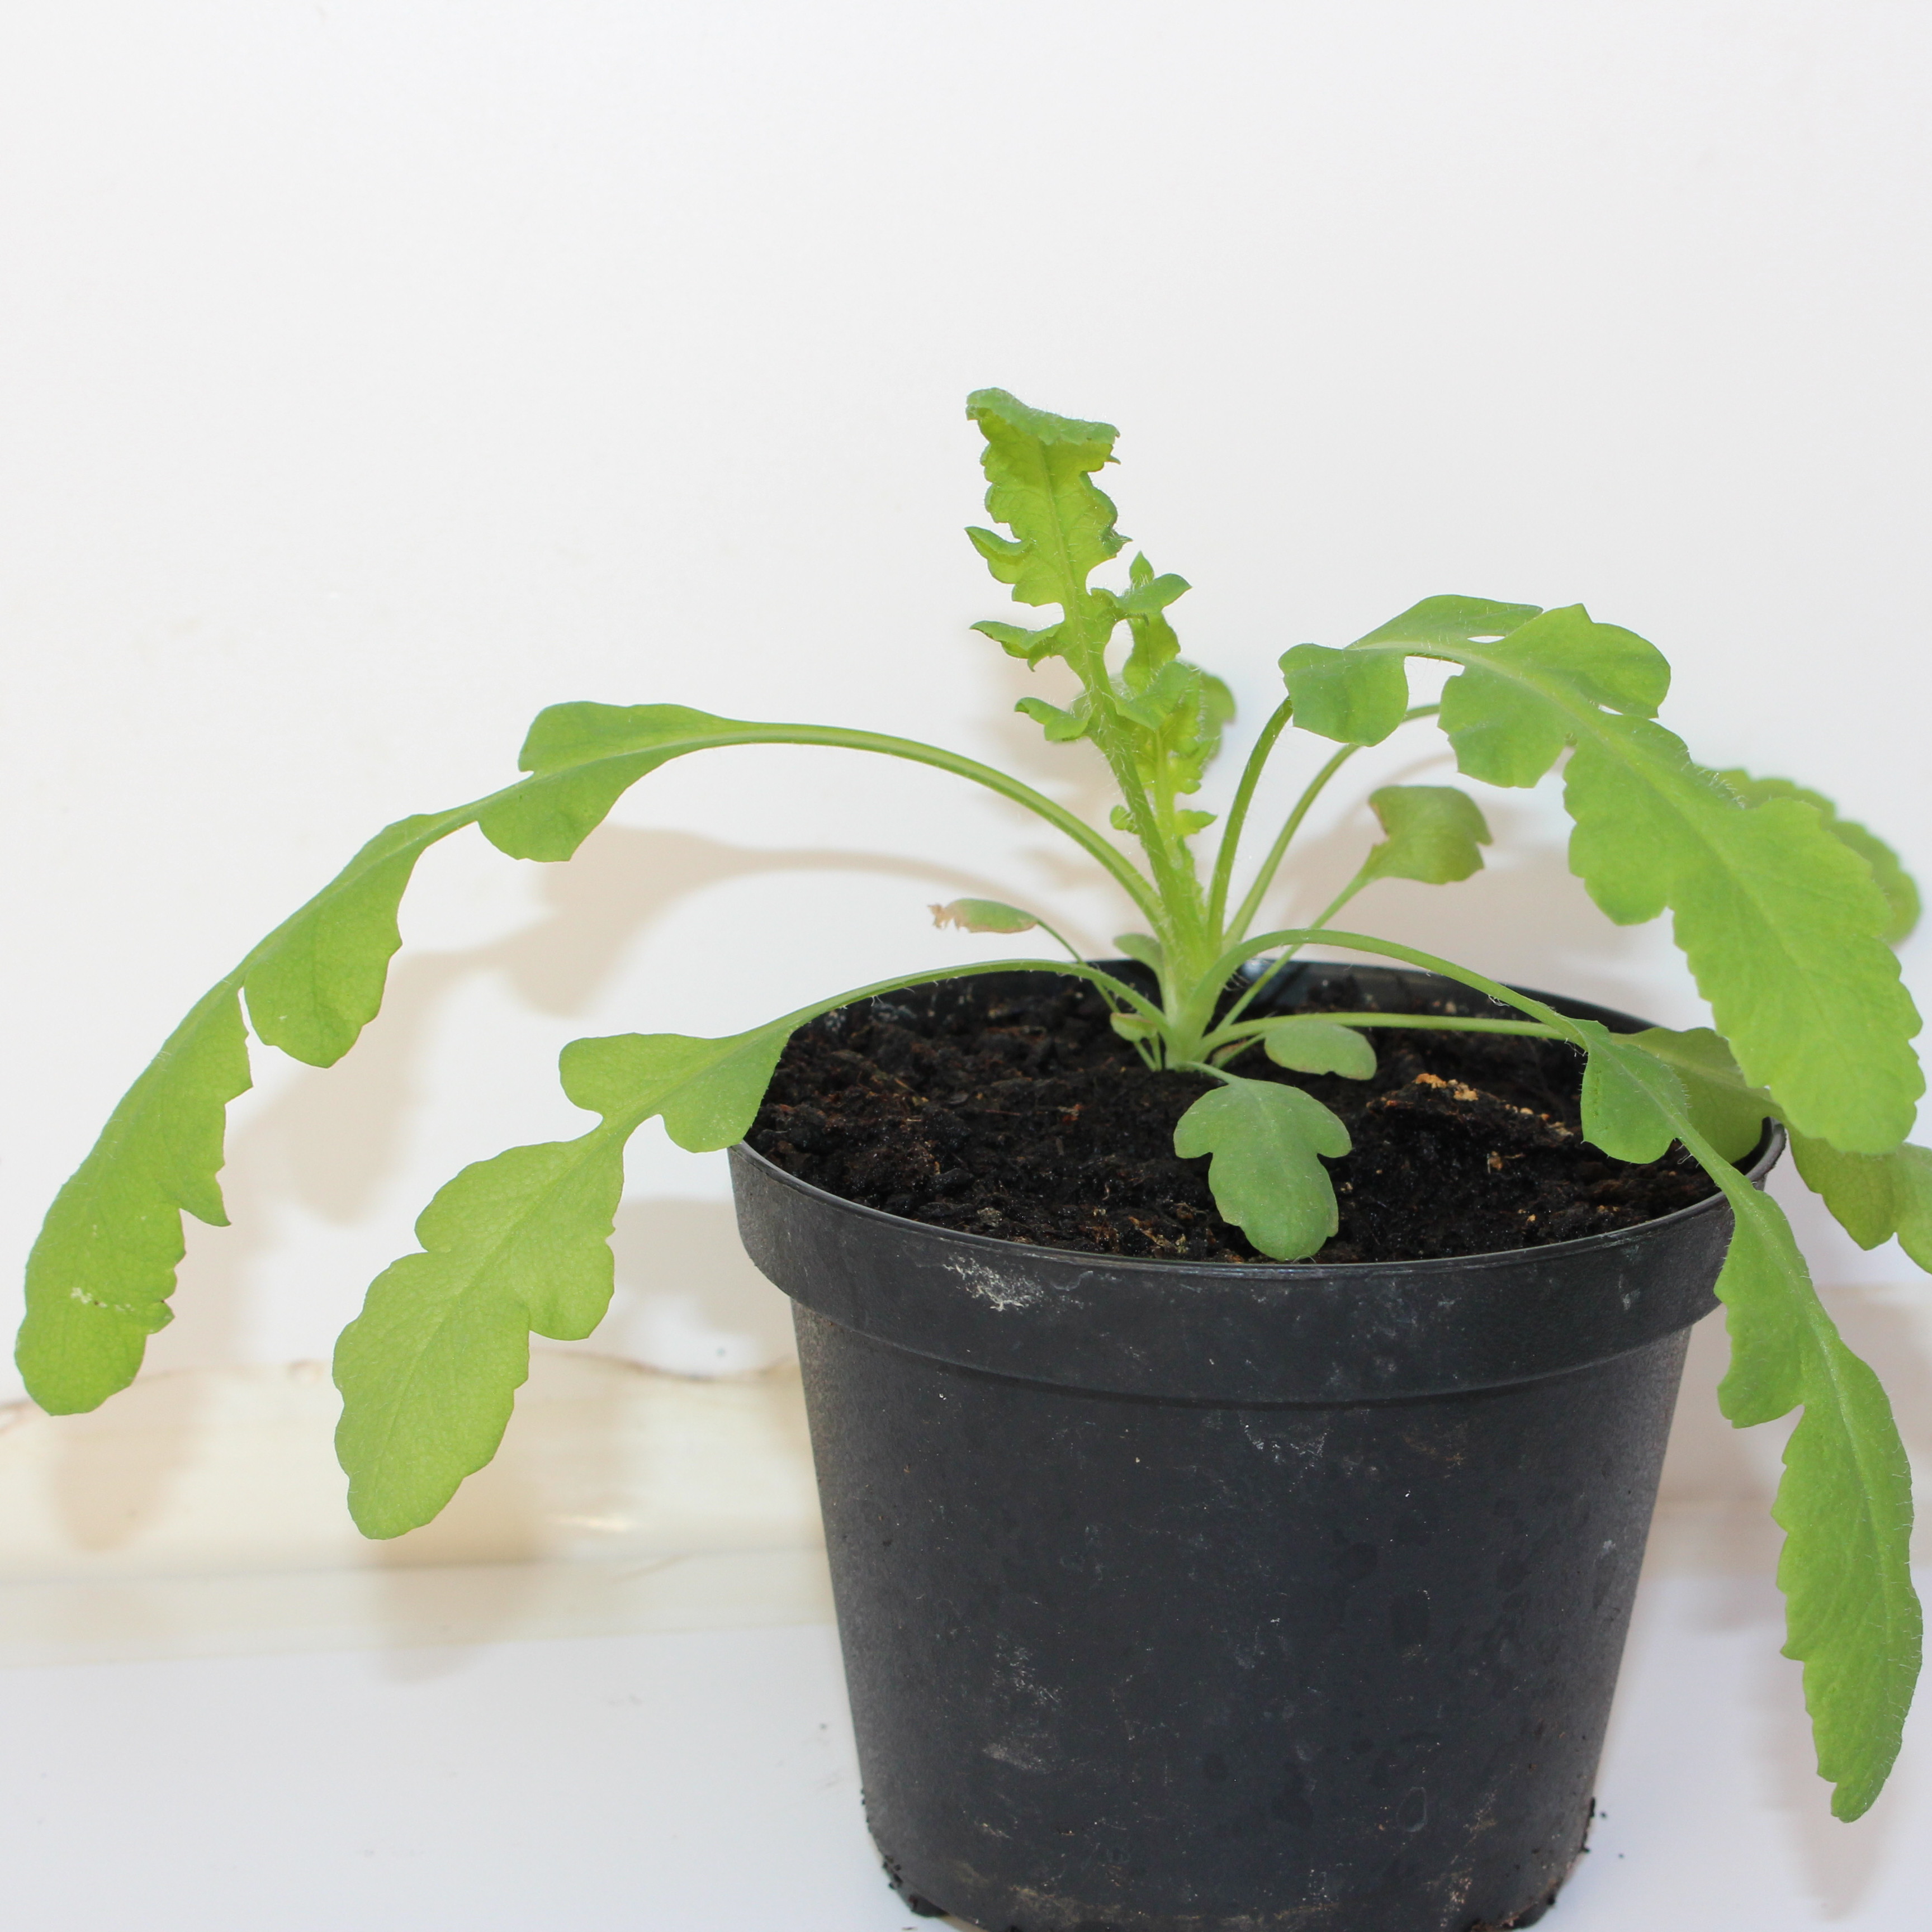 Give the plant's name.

Papaver rhoeas
